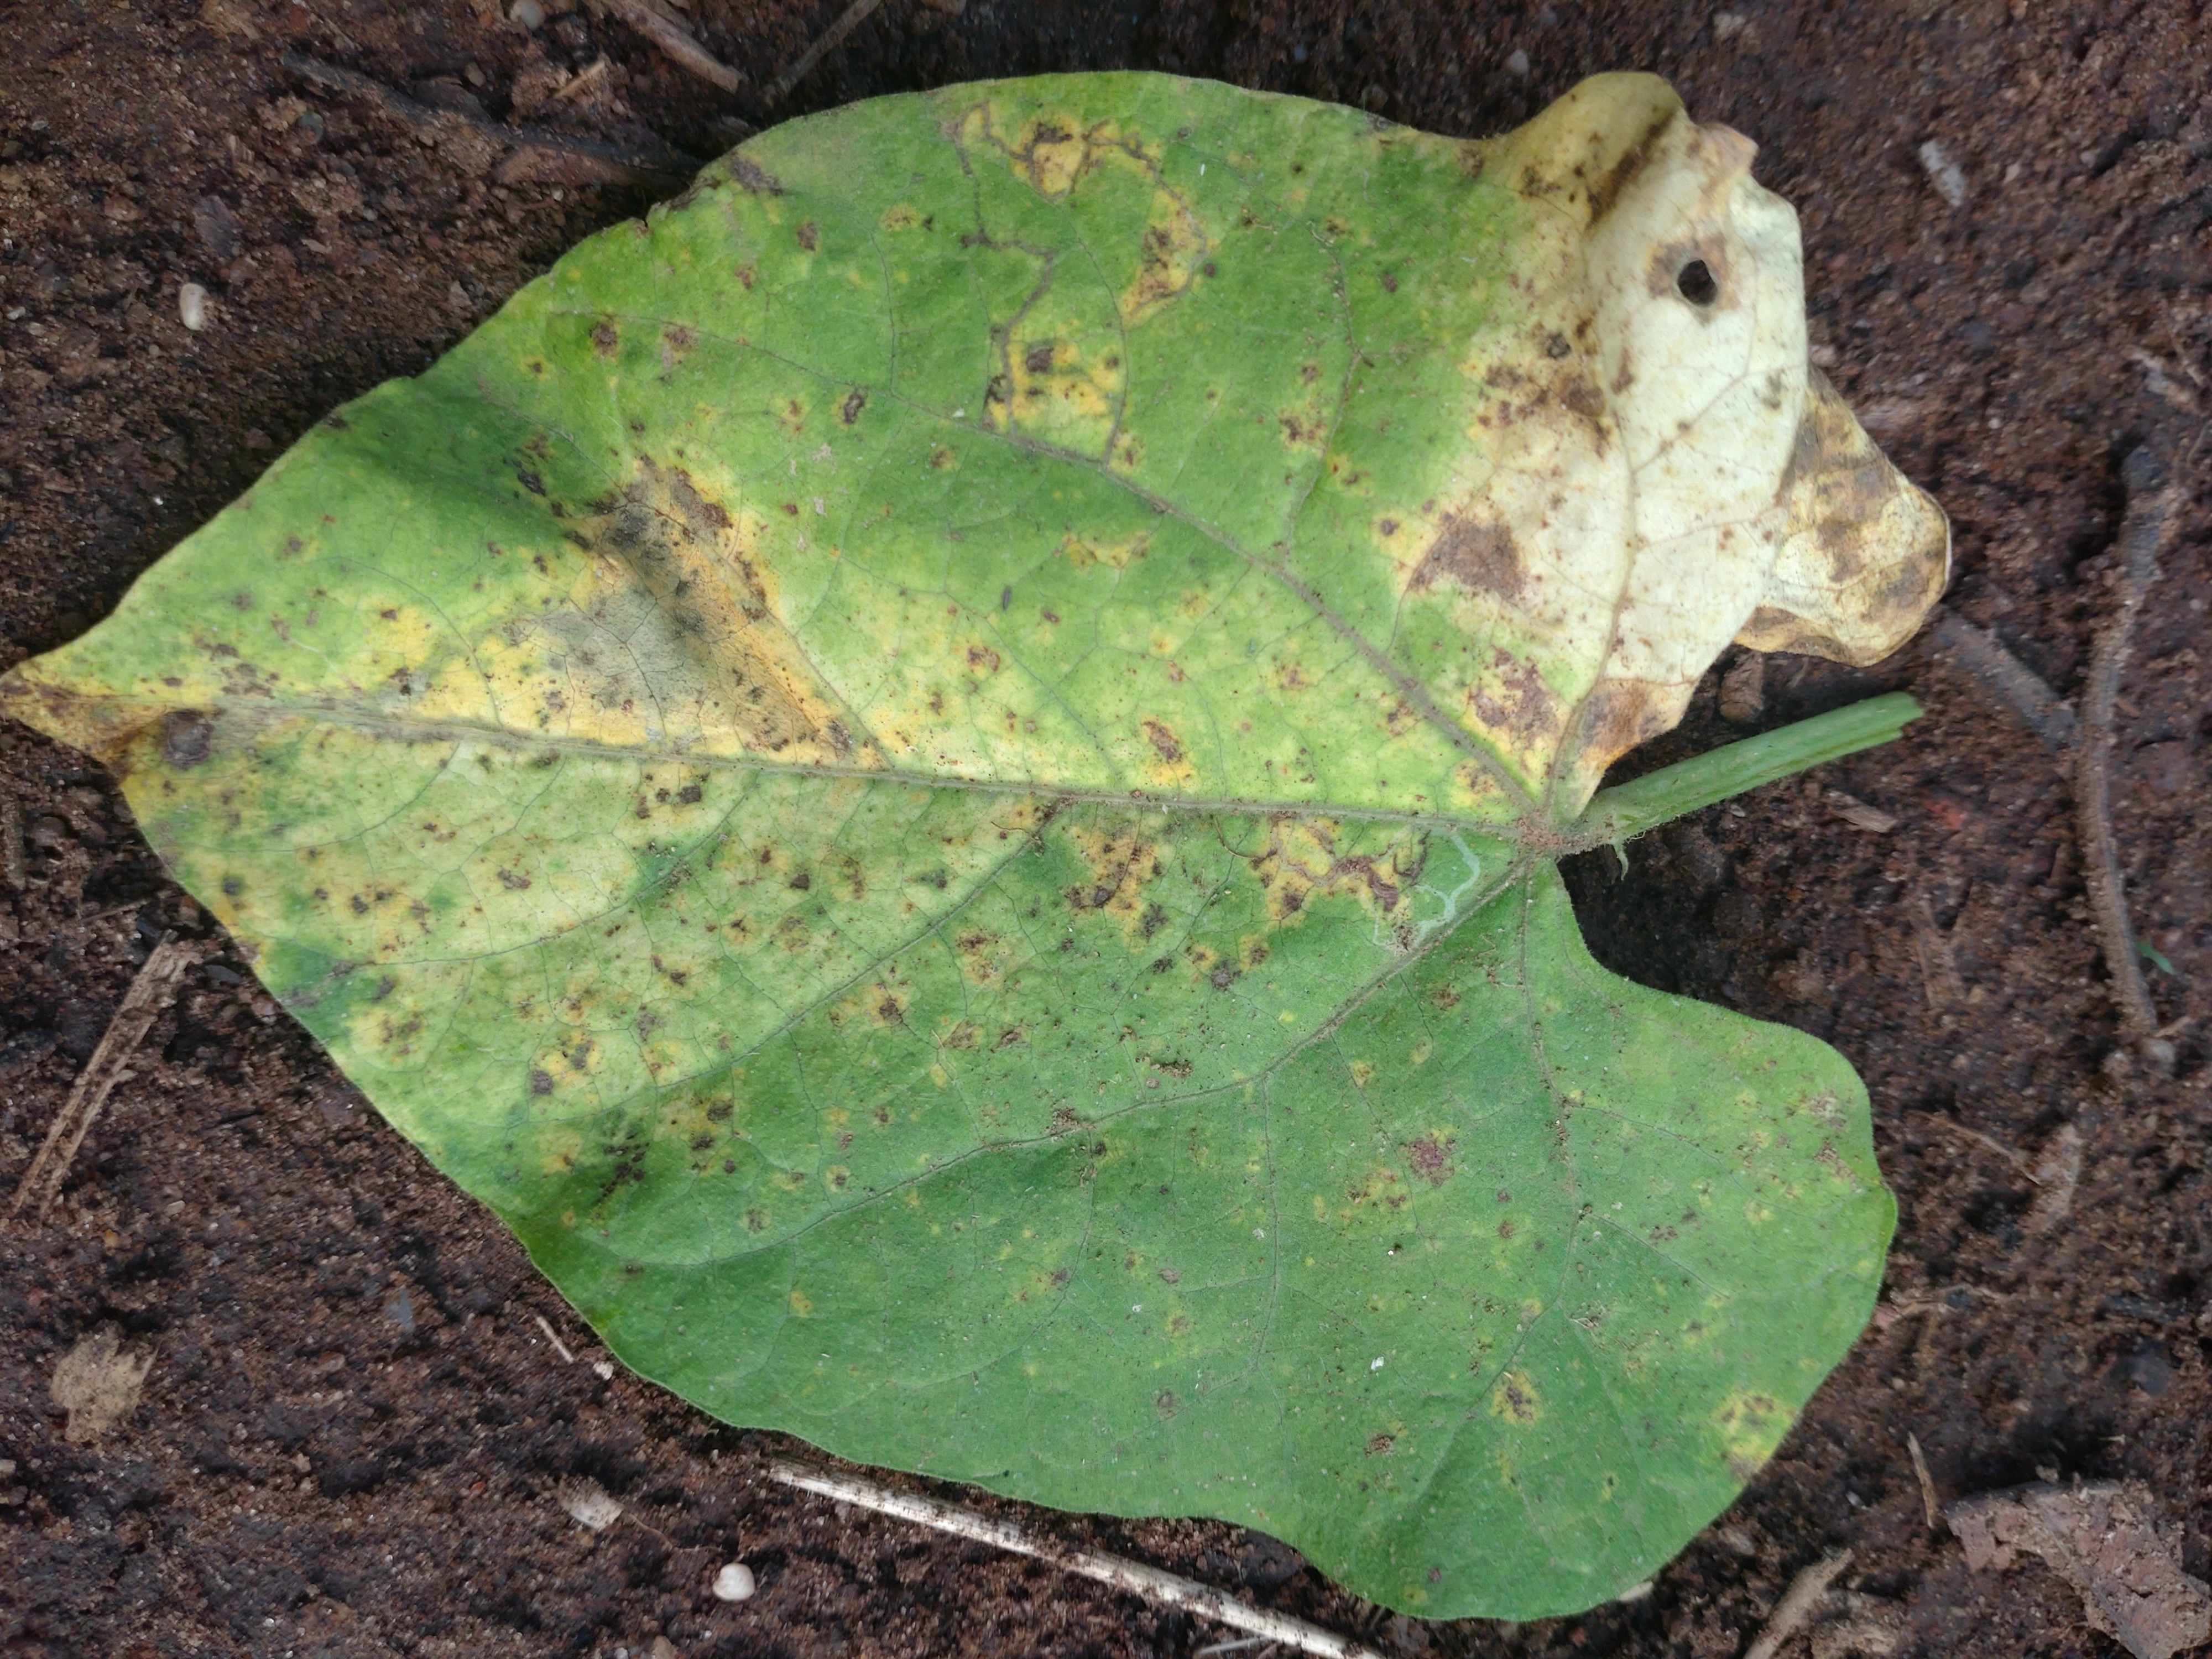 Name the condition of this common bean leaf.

rust
